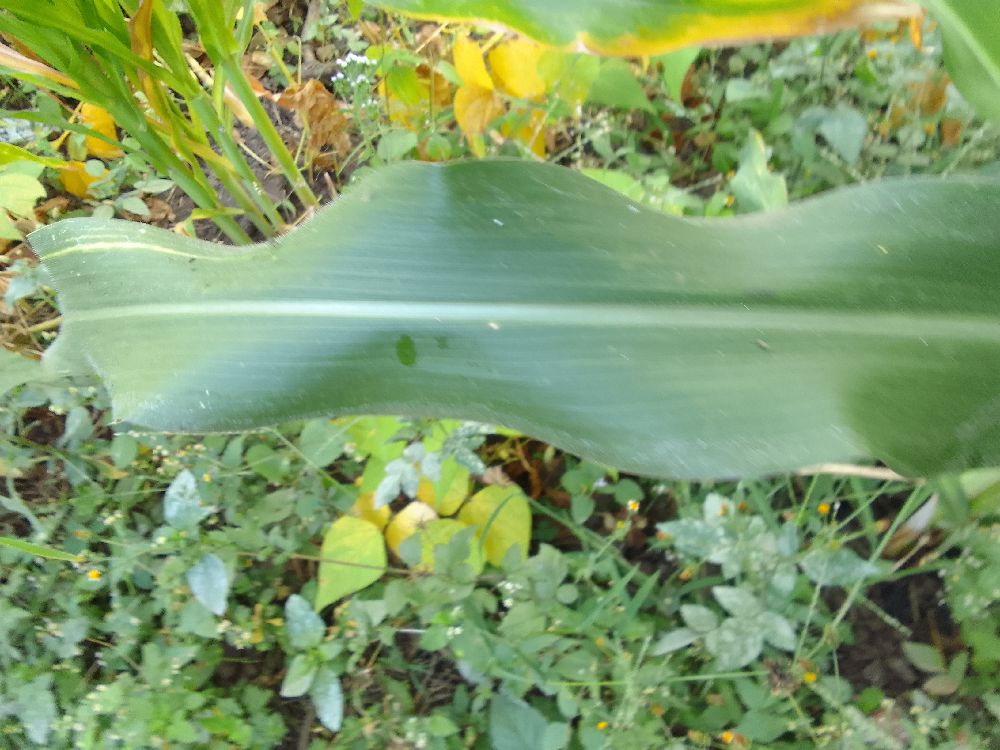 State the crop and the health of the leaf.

maize, healthy
